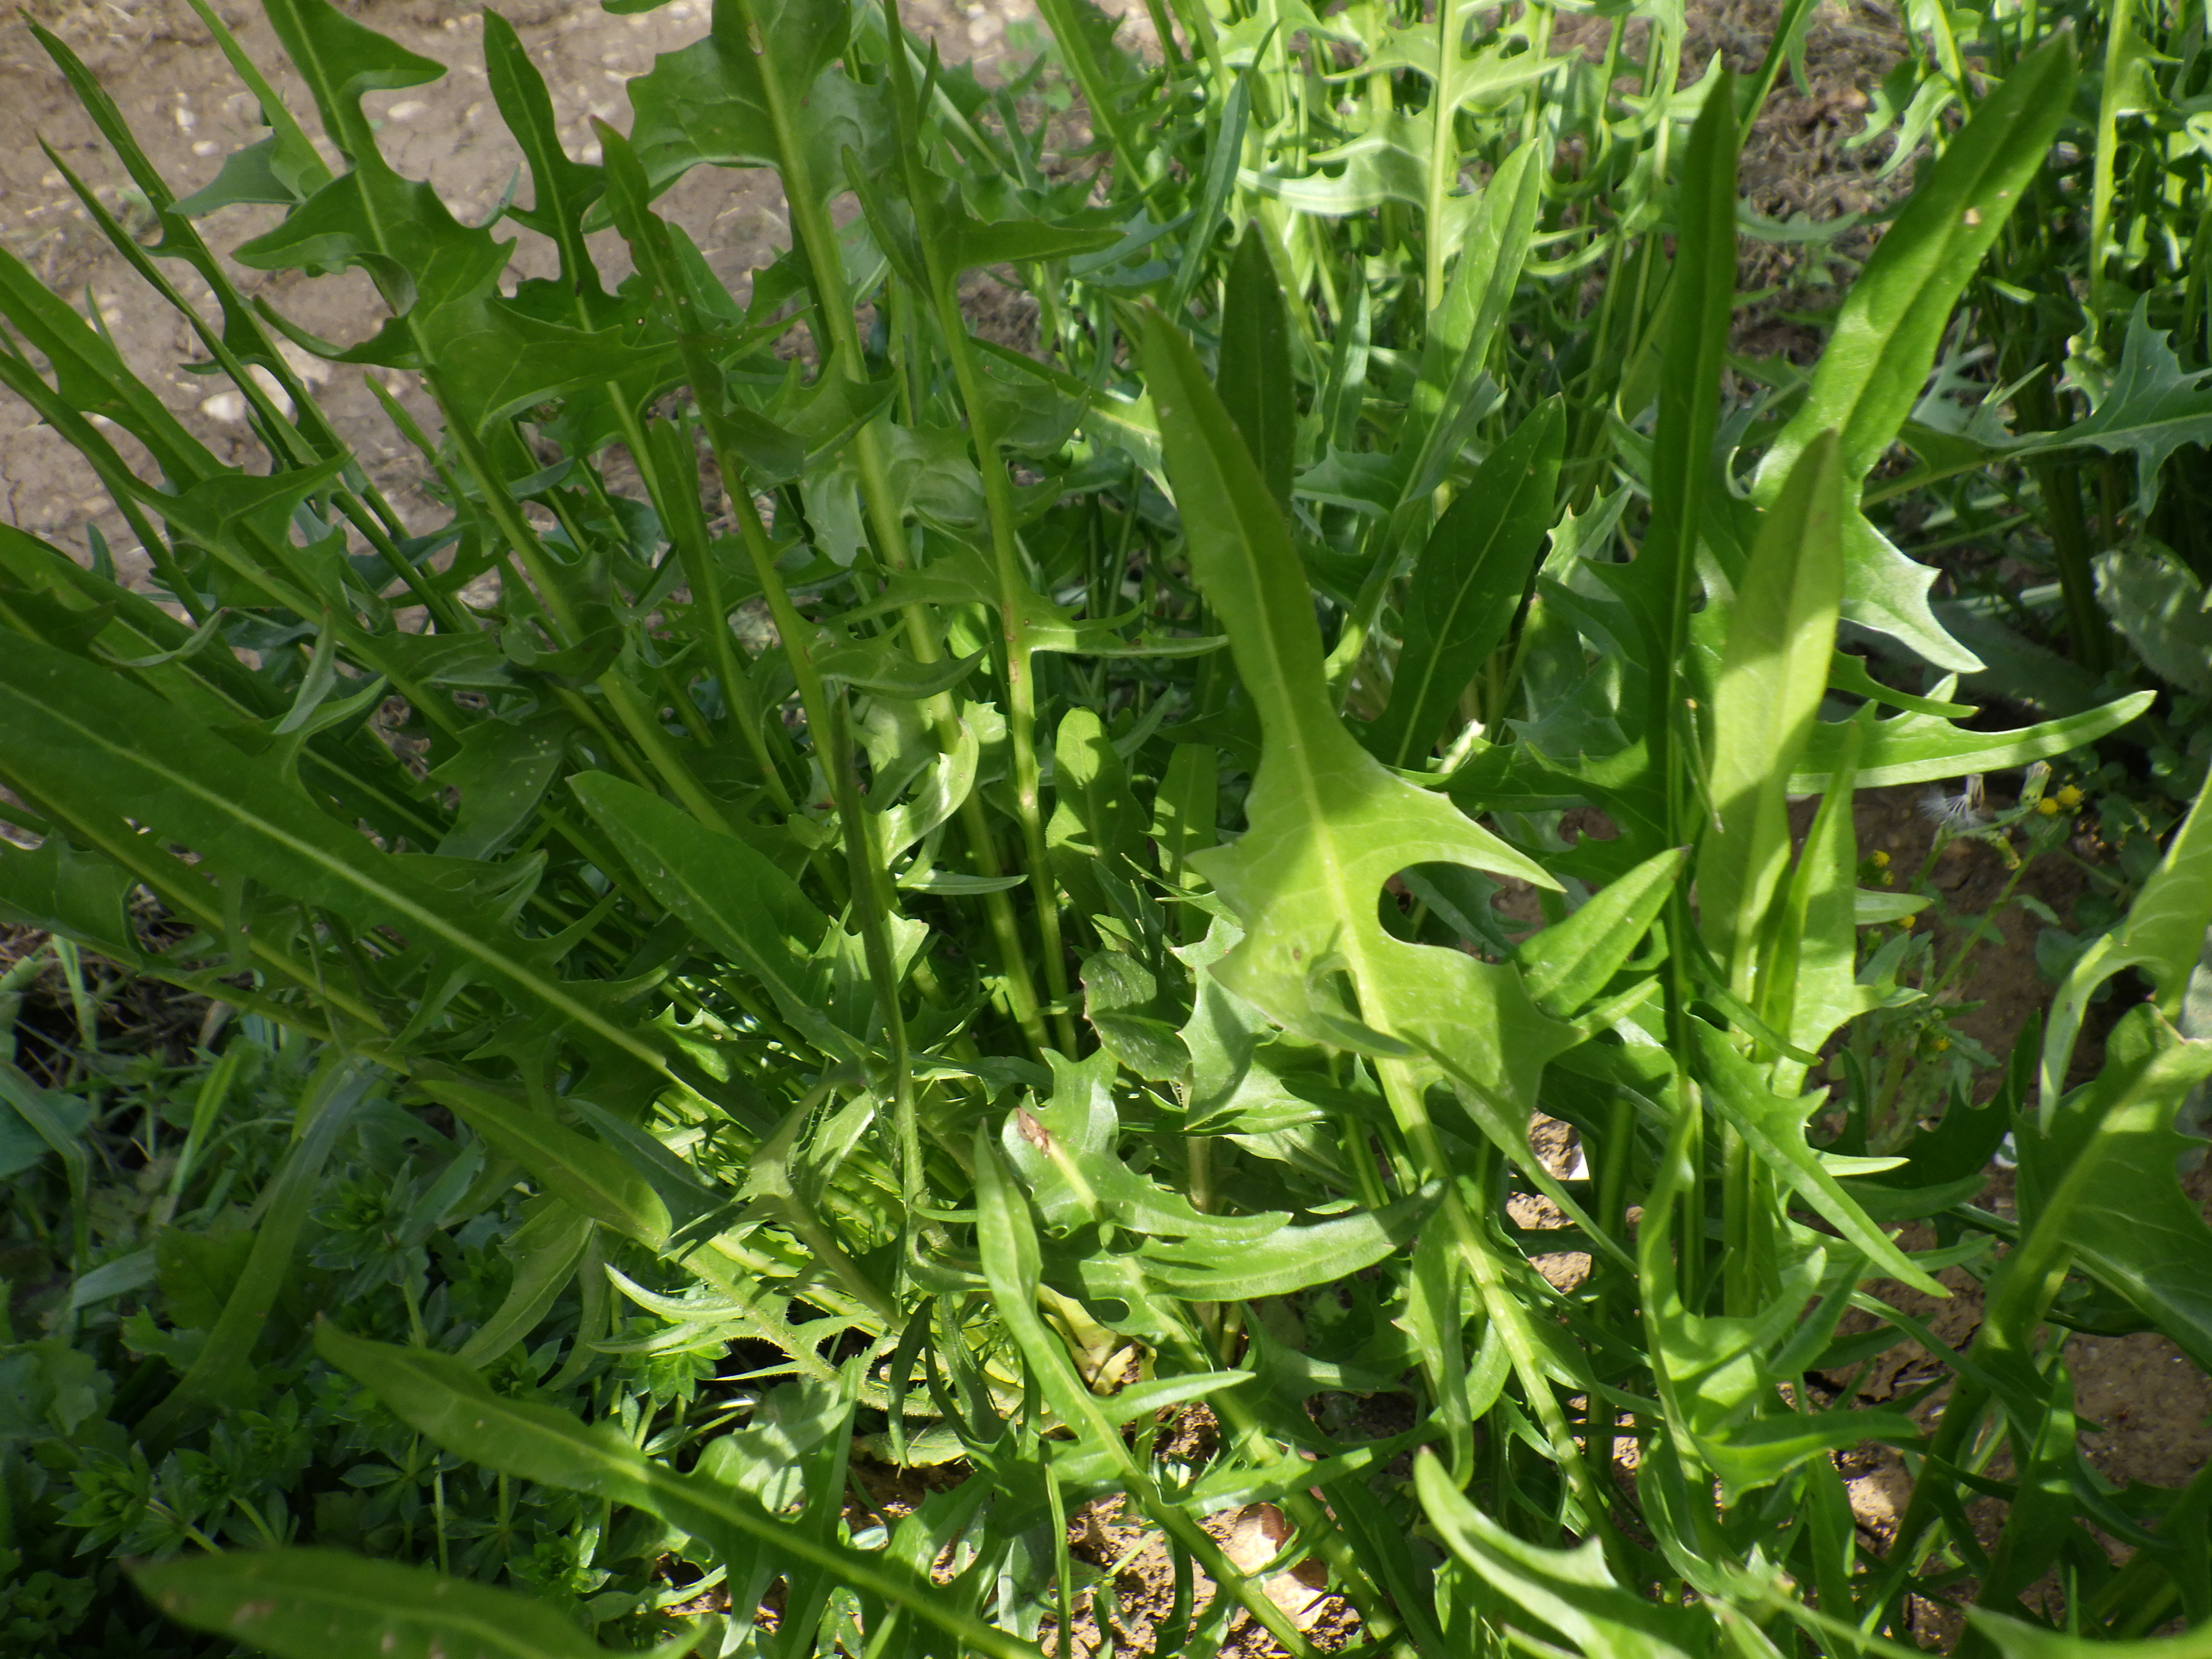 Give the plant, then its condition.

chicory, healthy
